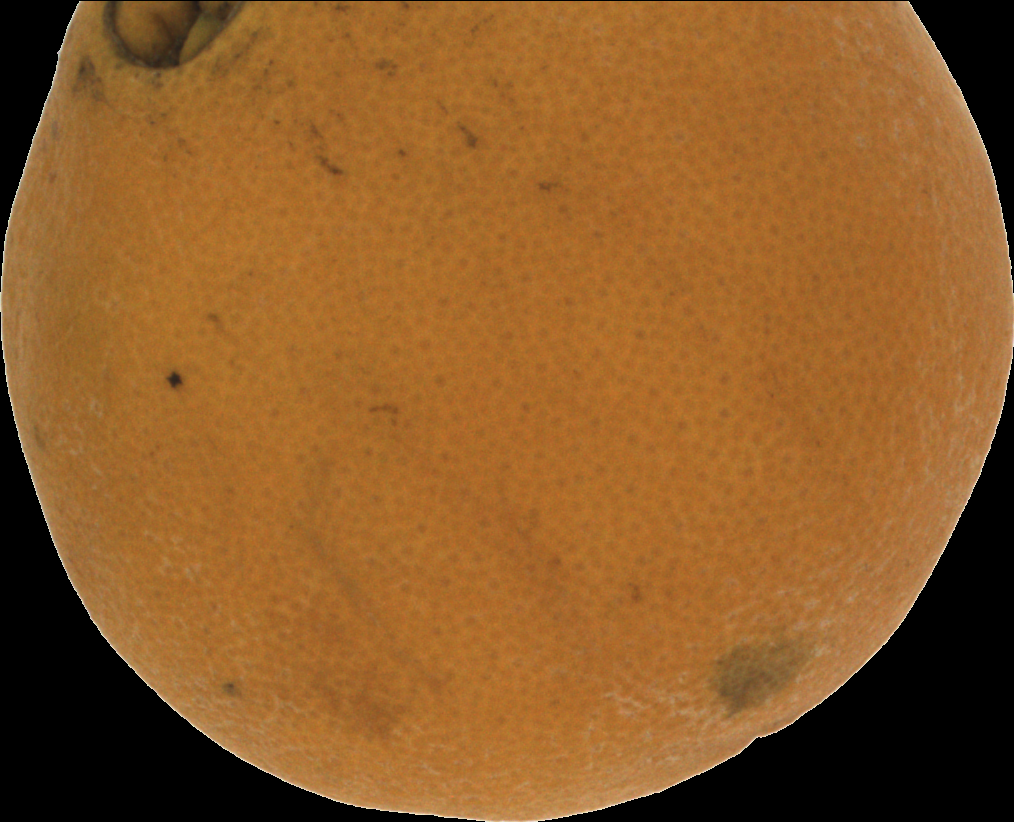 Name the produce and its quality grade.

orange, bad
